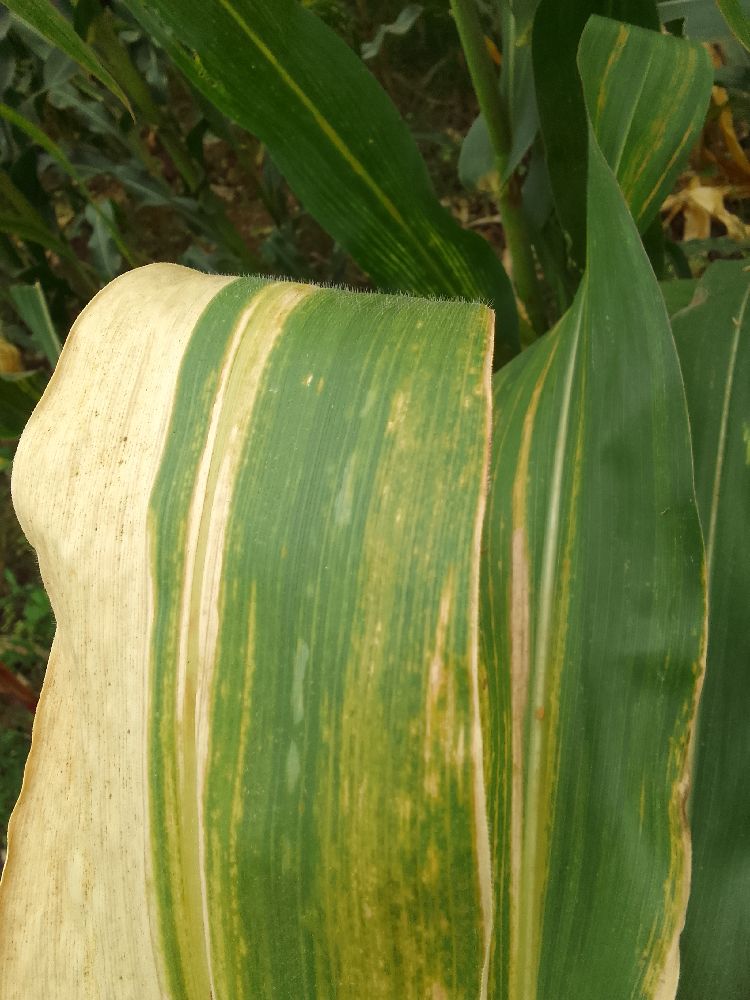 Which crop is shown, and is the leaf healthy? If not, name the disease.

maize, maize lethal necrosis
